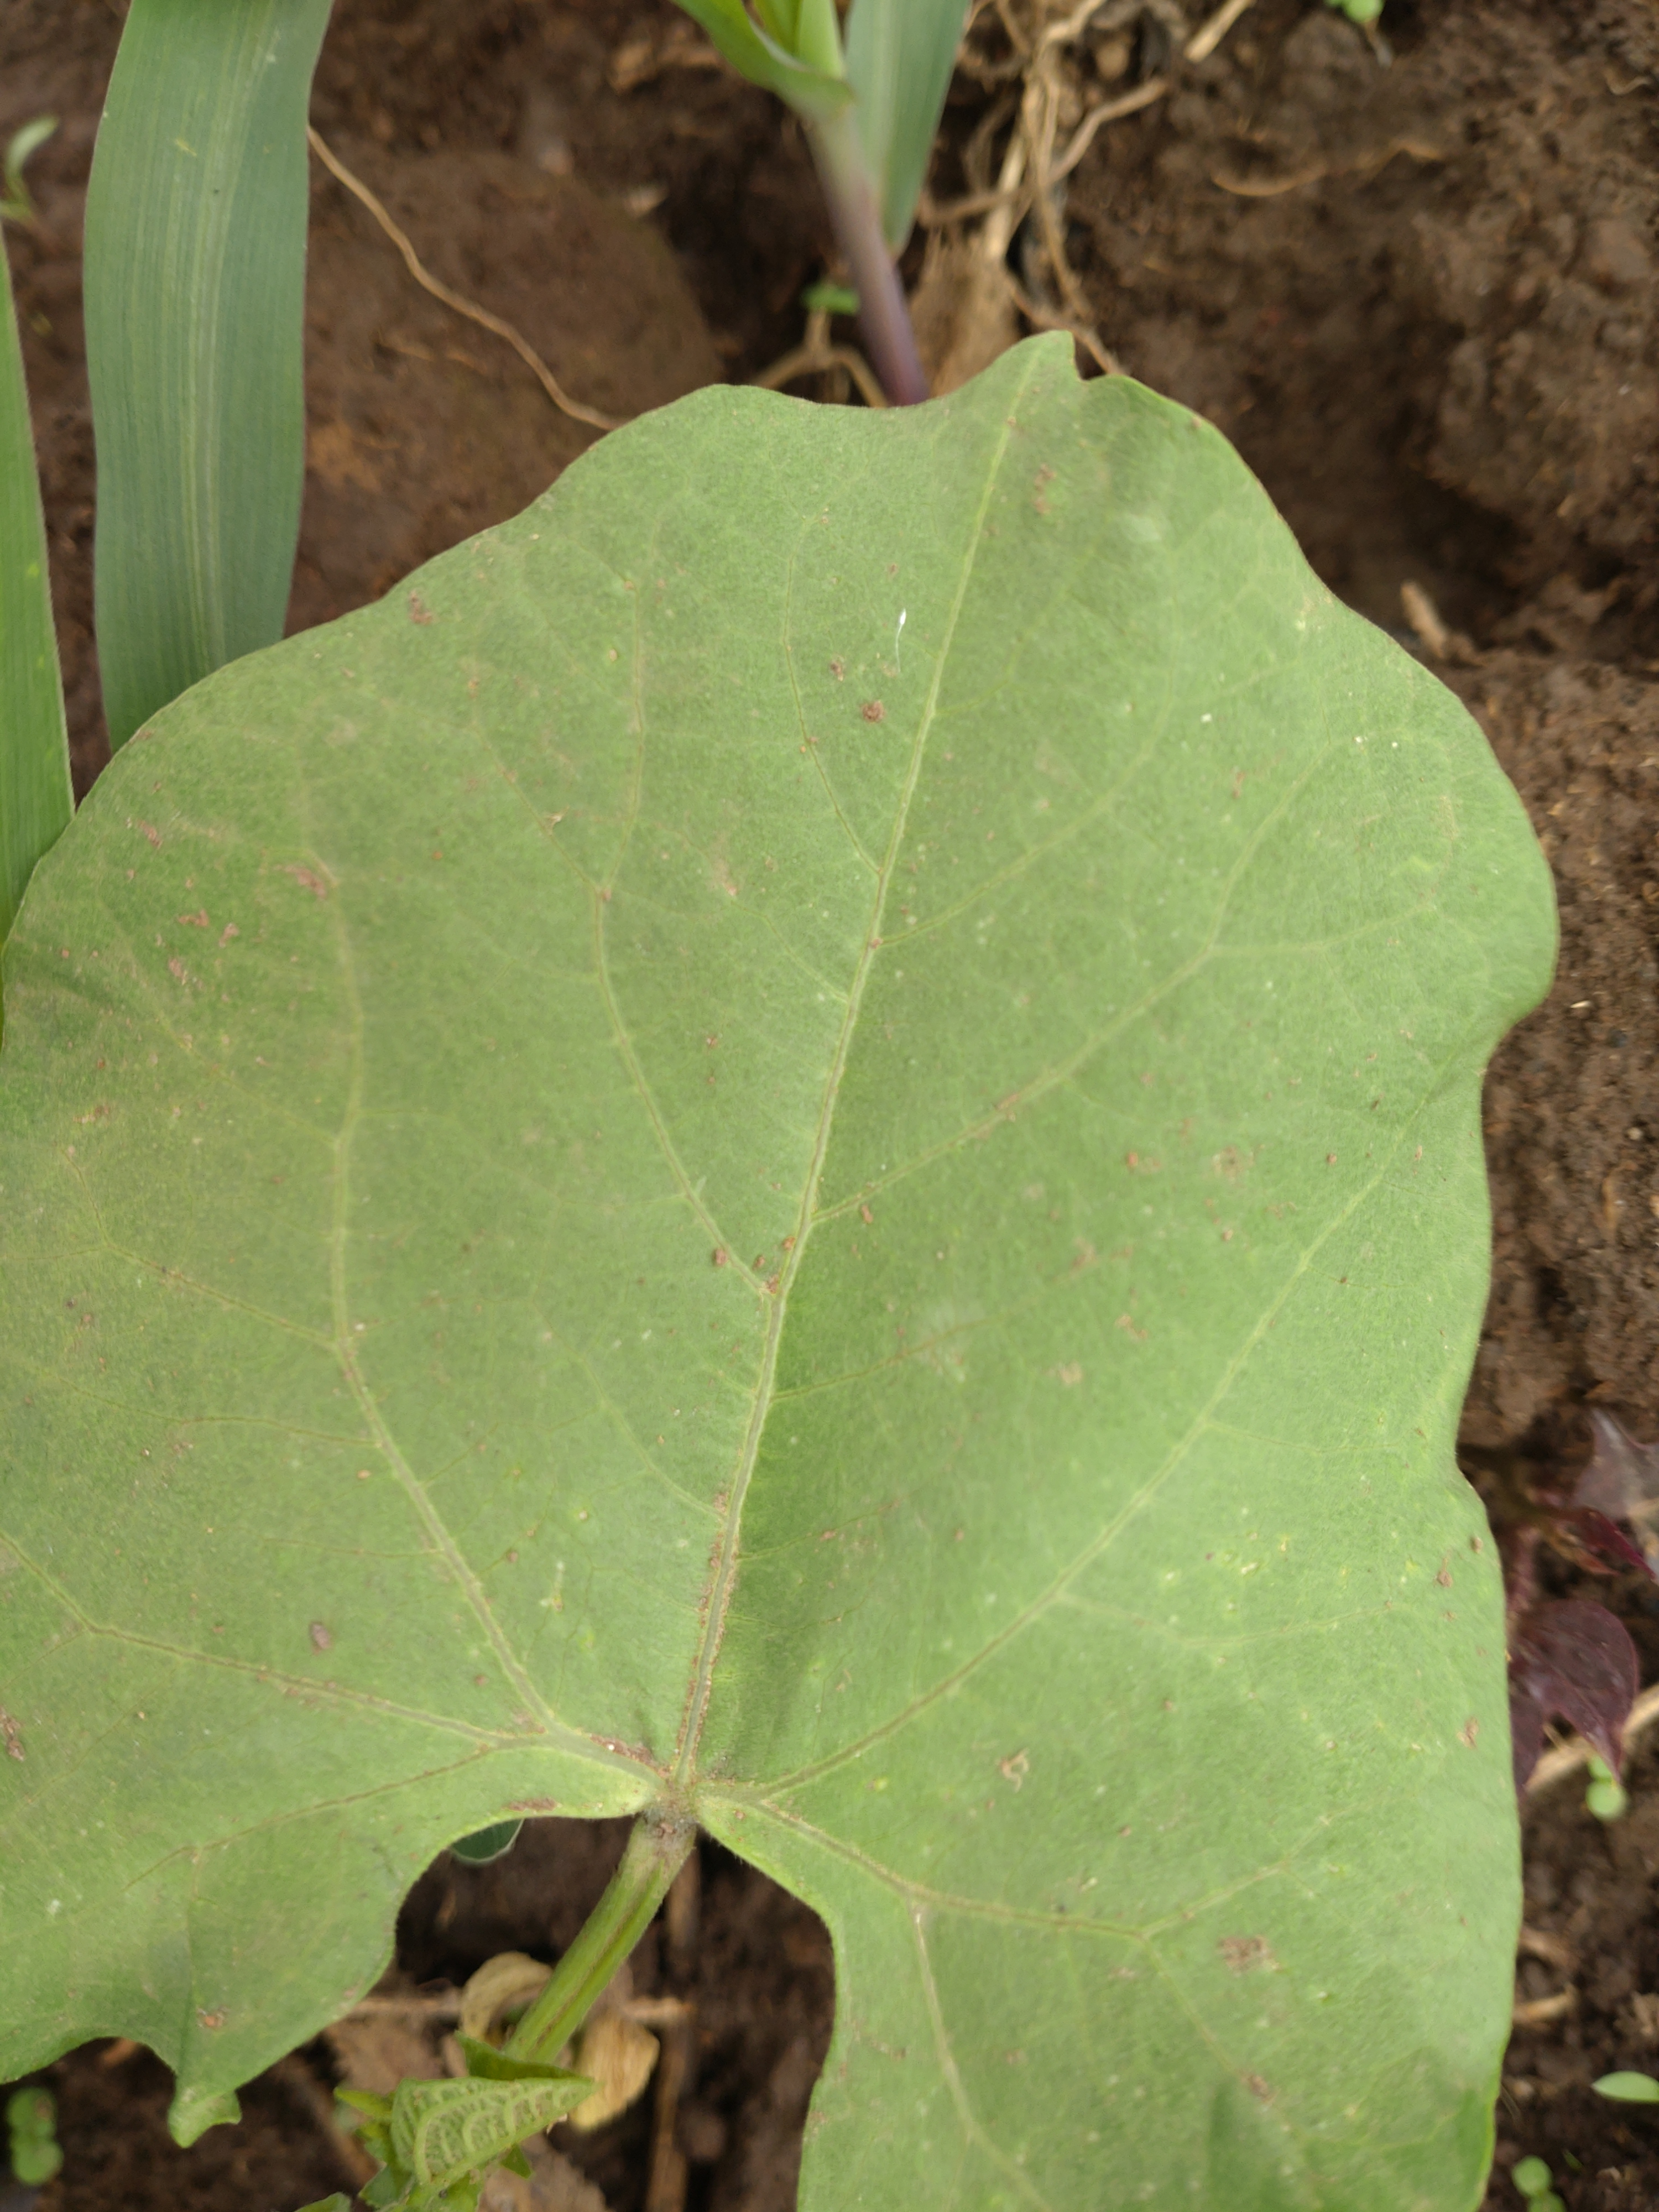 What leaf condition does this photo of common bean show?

healthy
